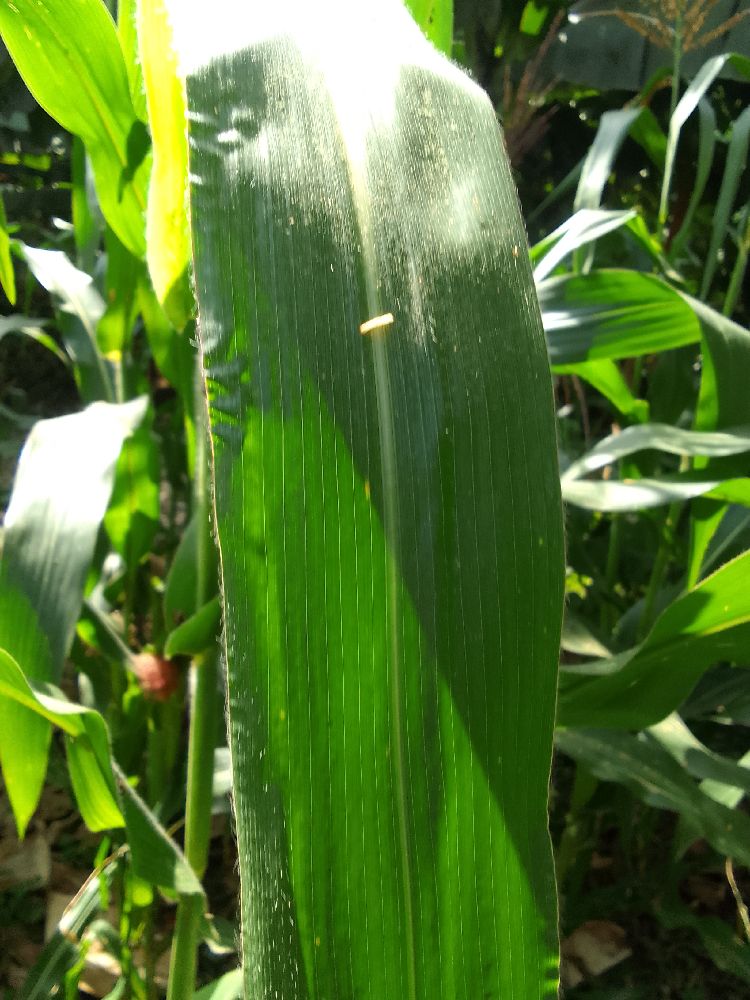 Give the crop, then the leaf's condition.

maize, healthy
